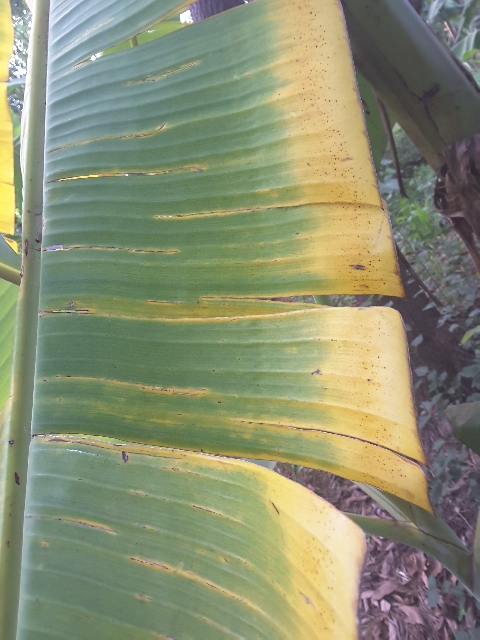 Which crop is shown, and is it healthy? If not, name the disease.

banana, fusarium wilt race 1
